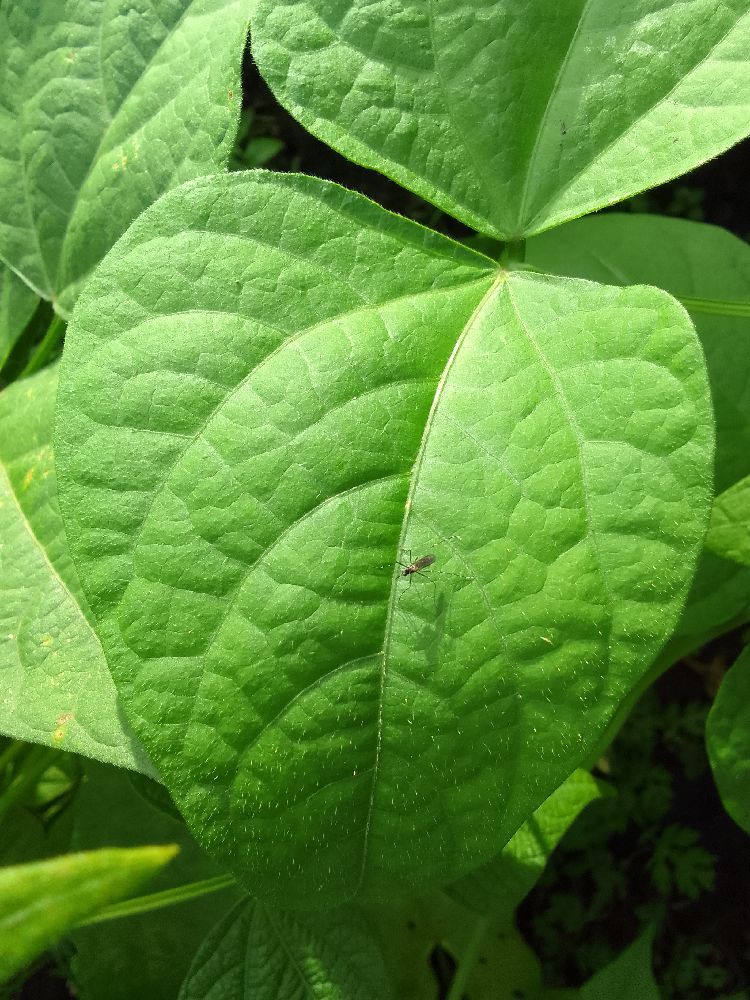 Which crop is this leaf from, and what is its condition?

common bean, healthy
